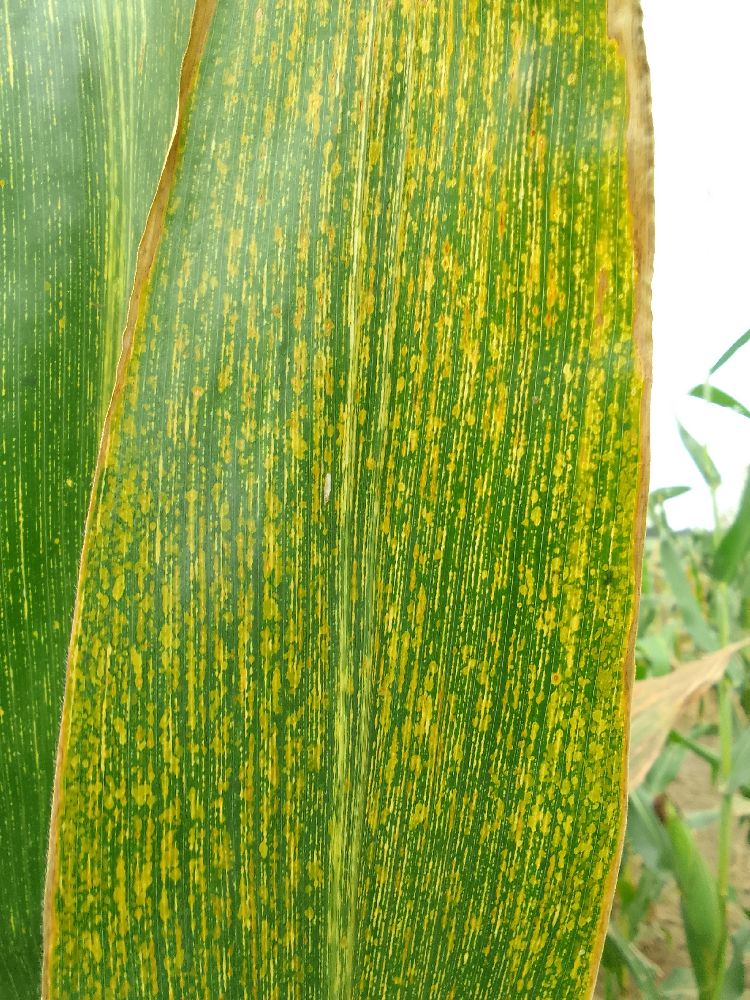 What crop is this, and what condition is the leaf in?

maize, maize streak virus
